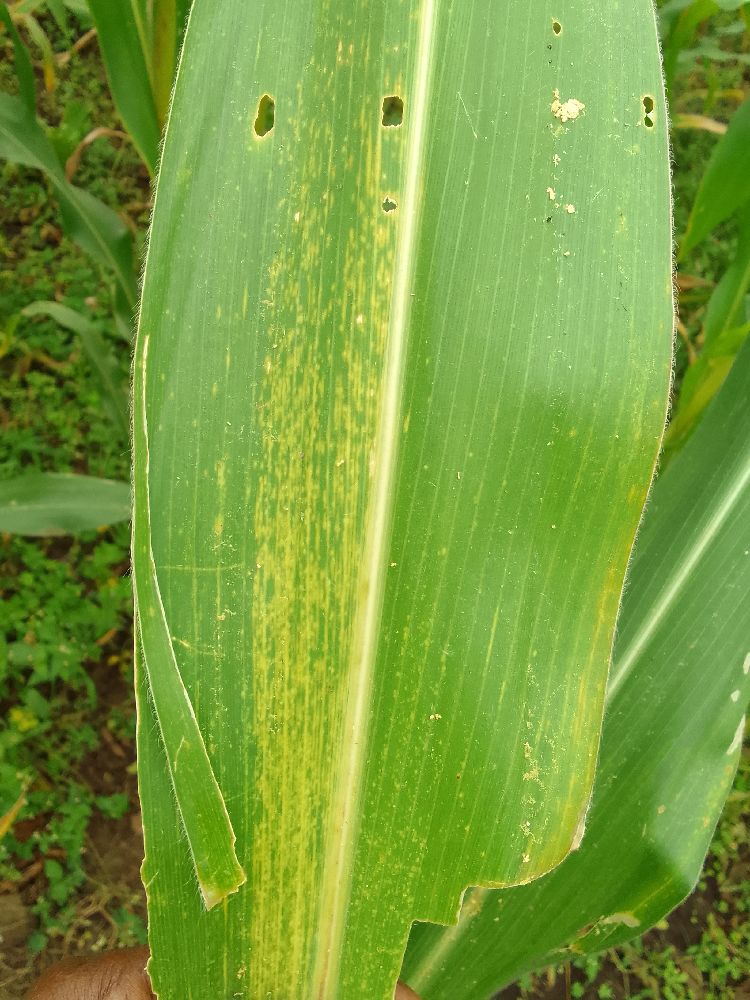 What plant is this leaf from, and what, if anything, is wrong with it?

maize, maize lethal necrosis
